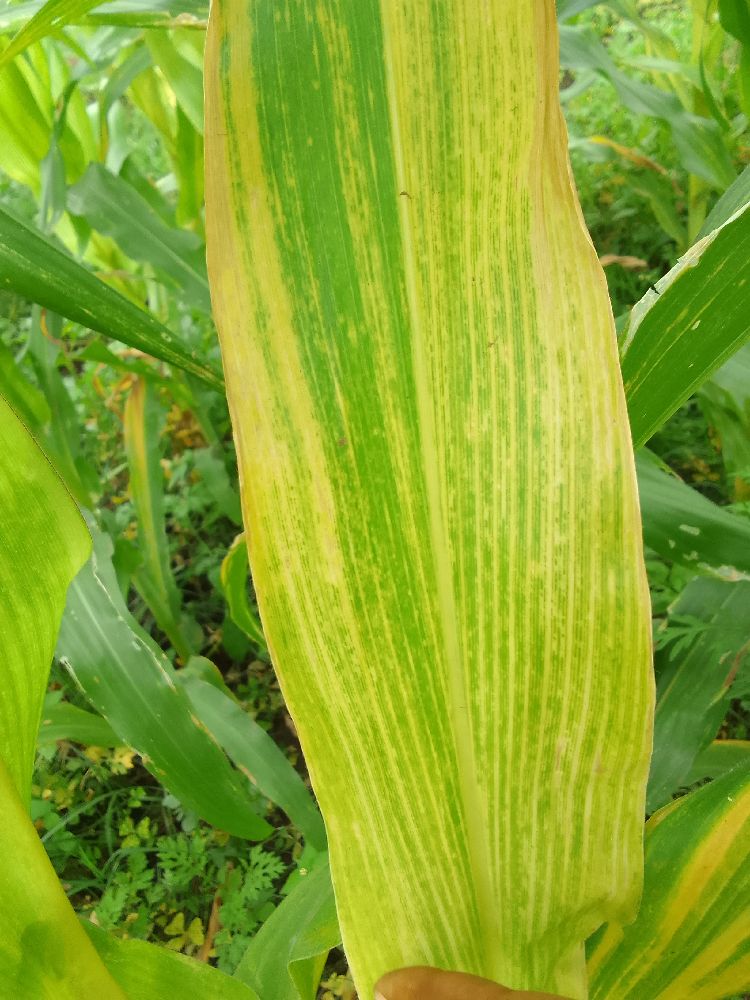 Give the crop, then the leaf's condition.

maize, maize lethal necrosis
